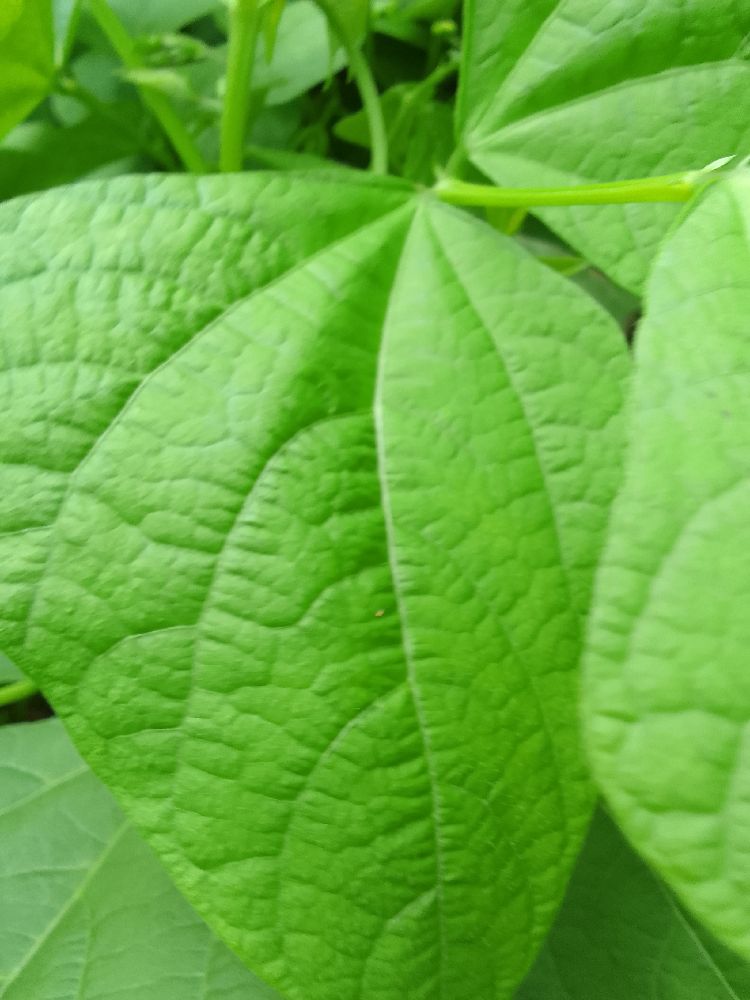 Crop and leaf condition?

common bean, healthy
